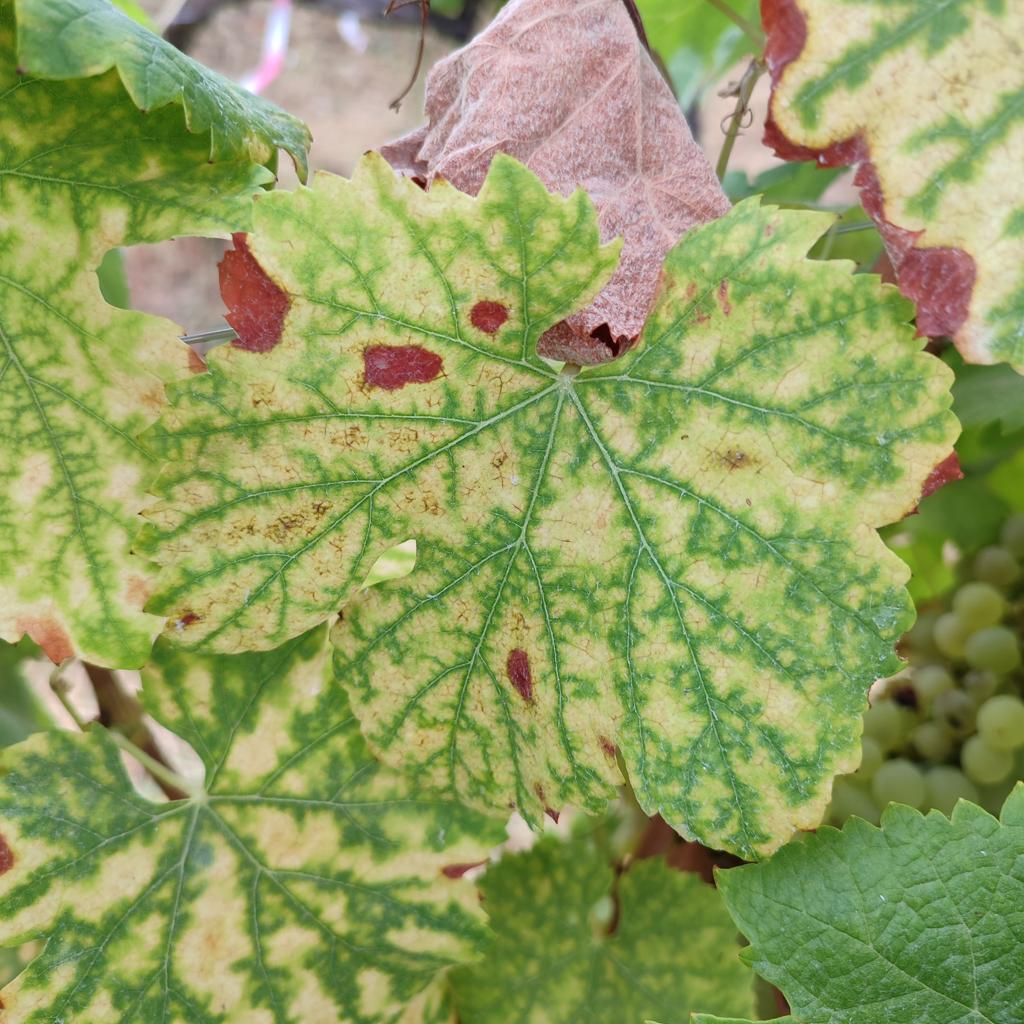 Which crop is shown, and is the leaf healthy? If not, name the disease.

grapevine, esca complex
